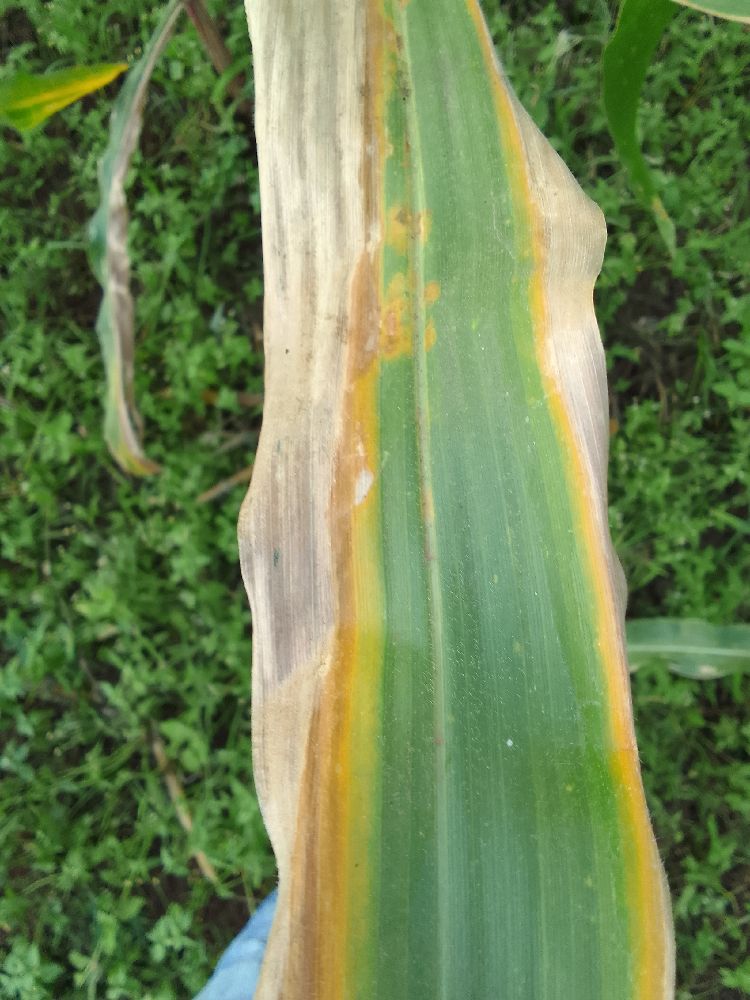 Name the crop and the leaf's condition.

maize, maize lethal necrosis
